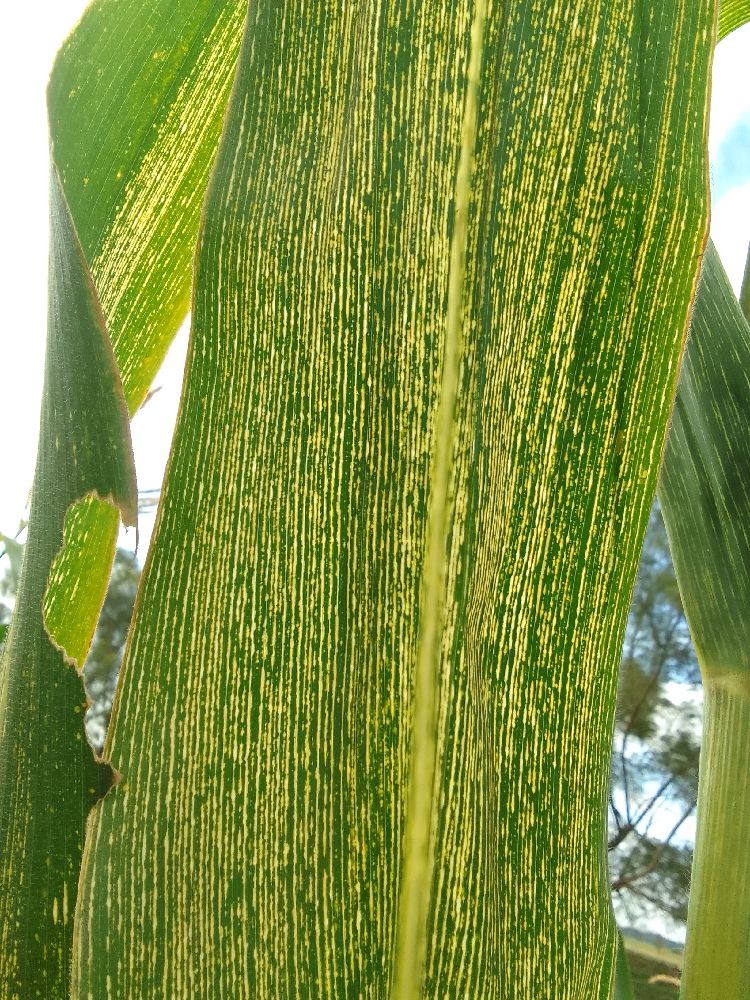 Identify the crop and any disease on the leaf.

maize, maize streak virus
